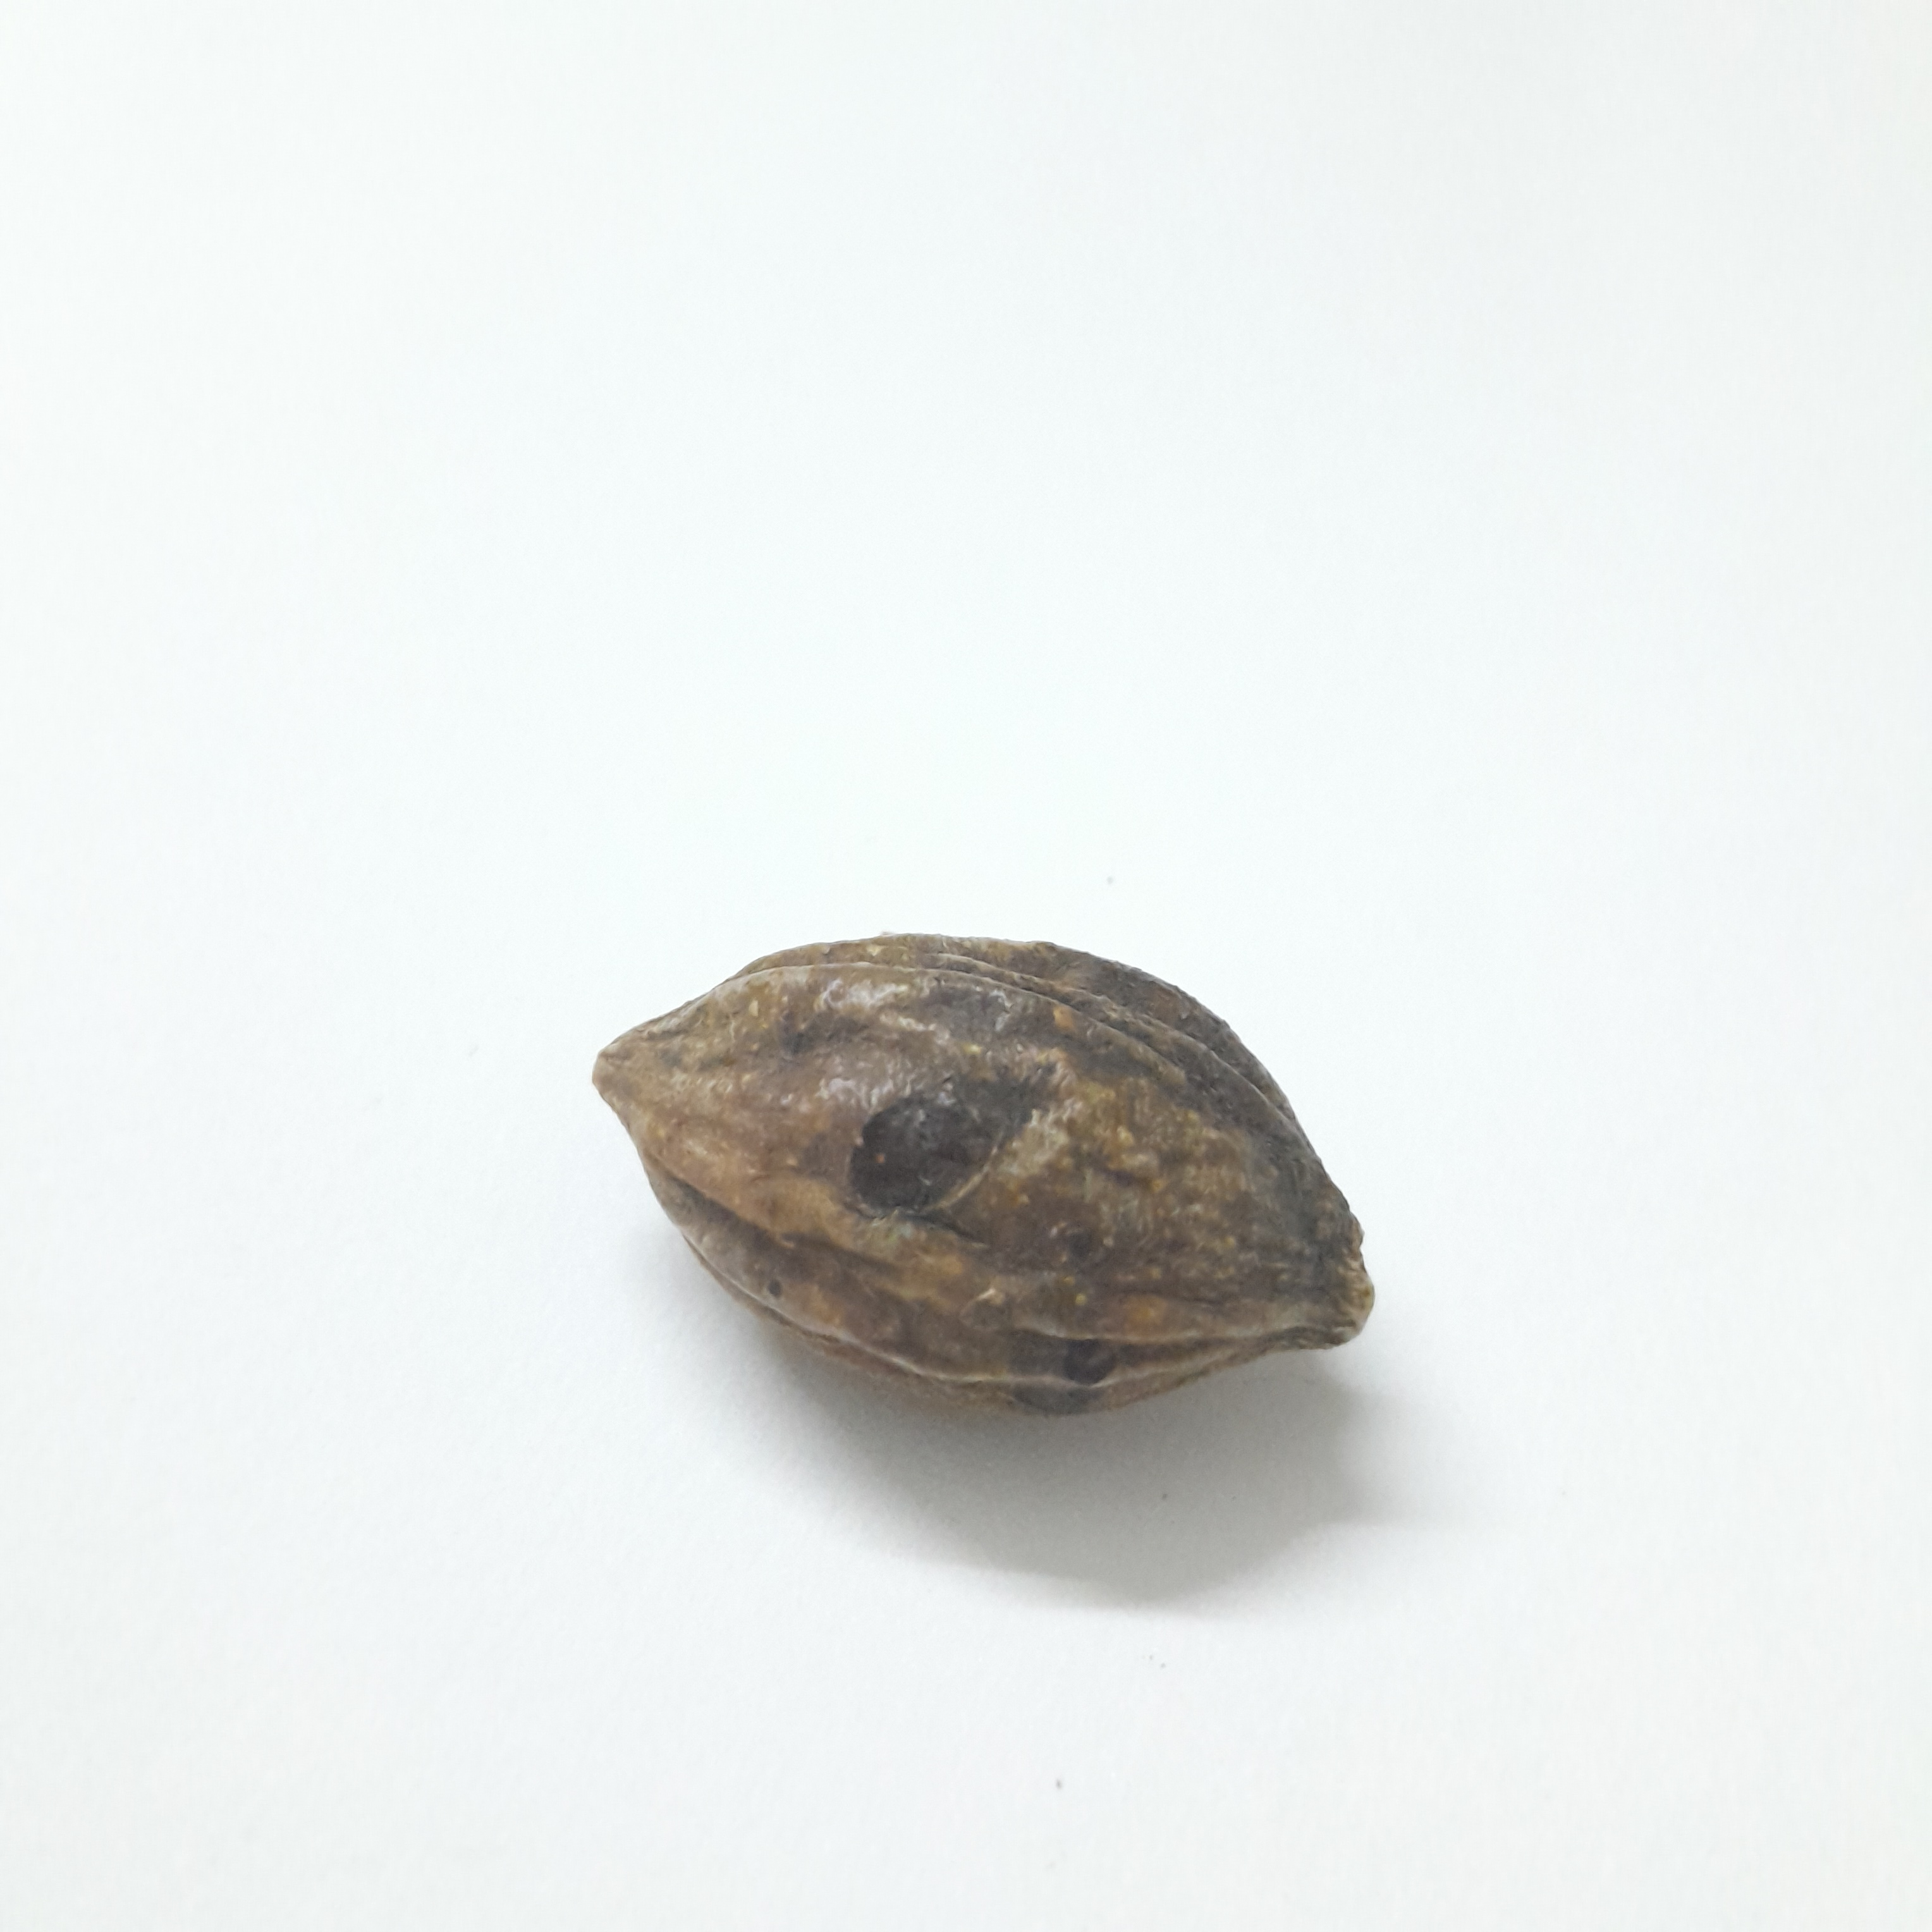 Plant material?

hirdaa
